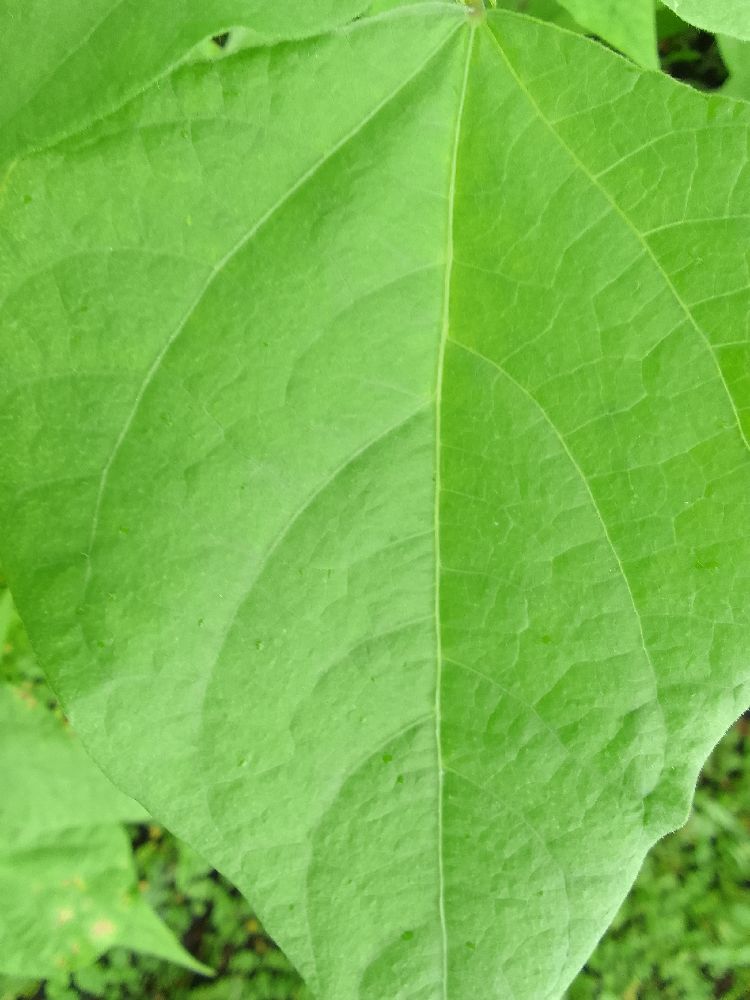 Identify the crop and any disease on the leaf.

common bean, healthy
